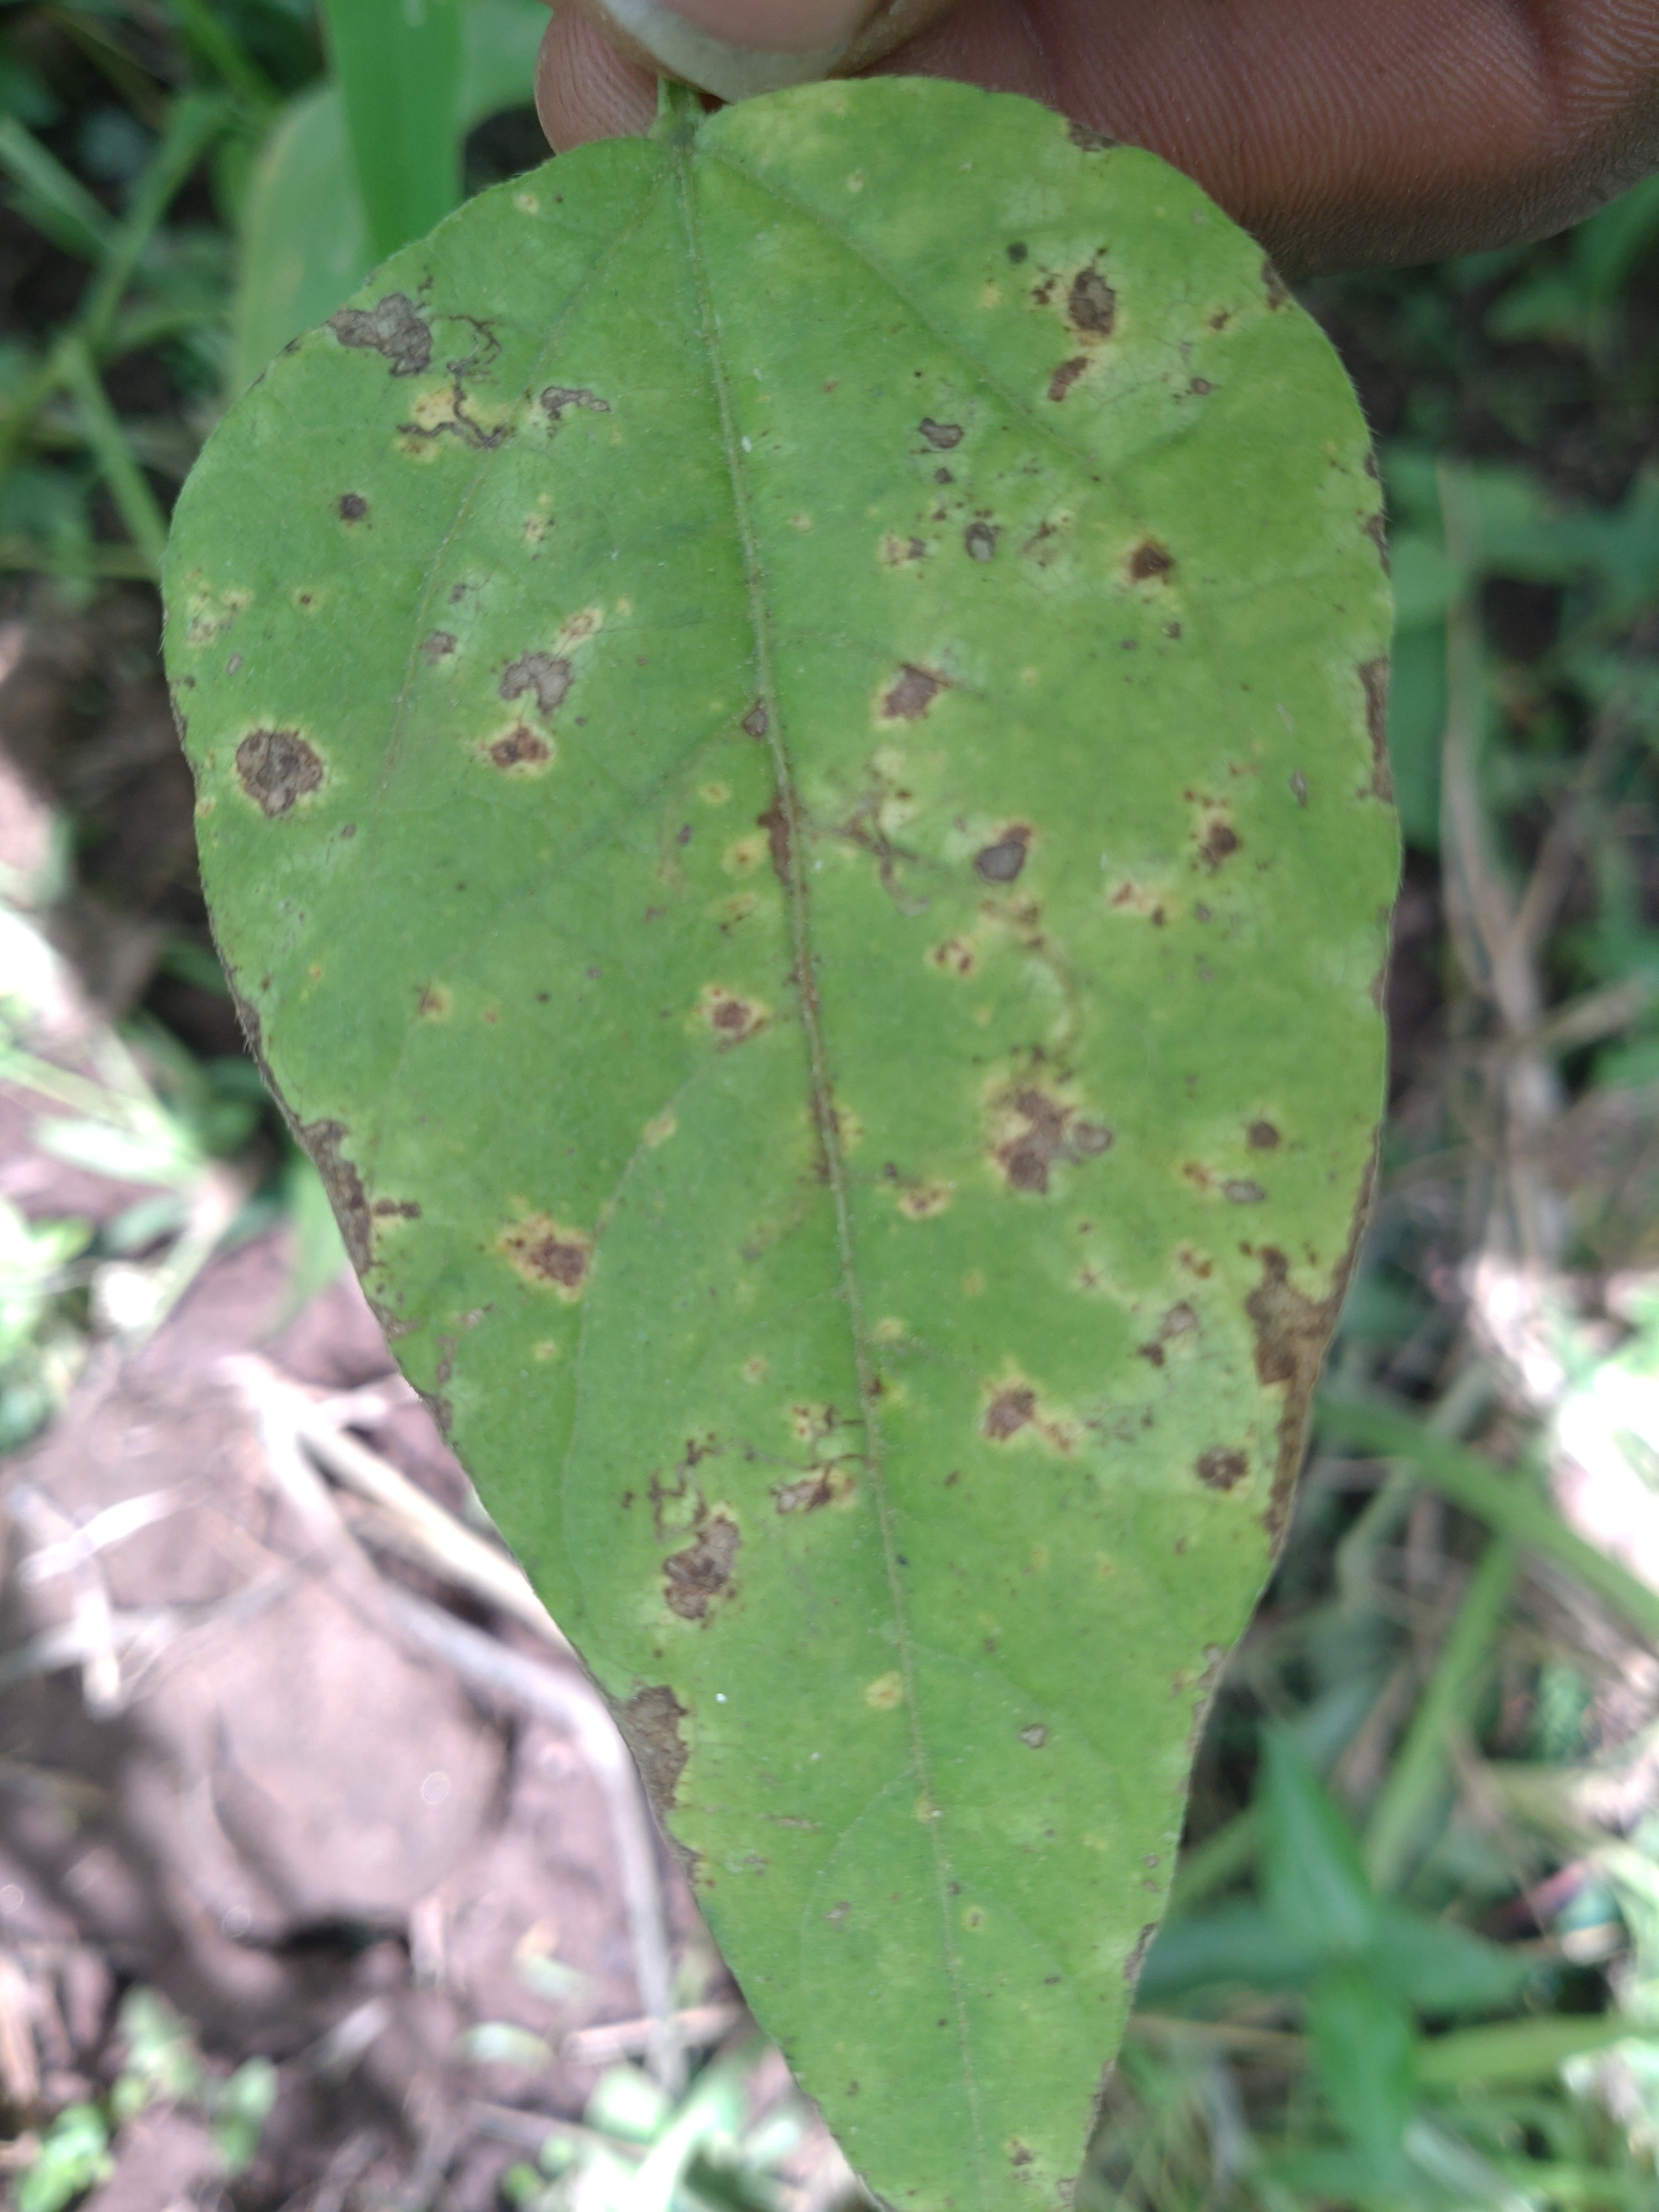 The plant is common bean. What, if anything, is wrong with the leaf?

rust
